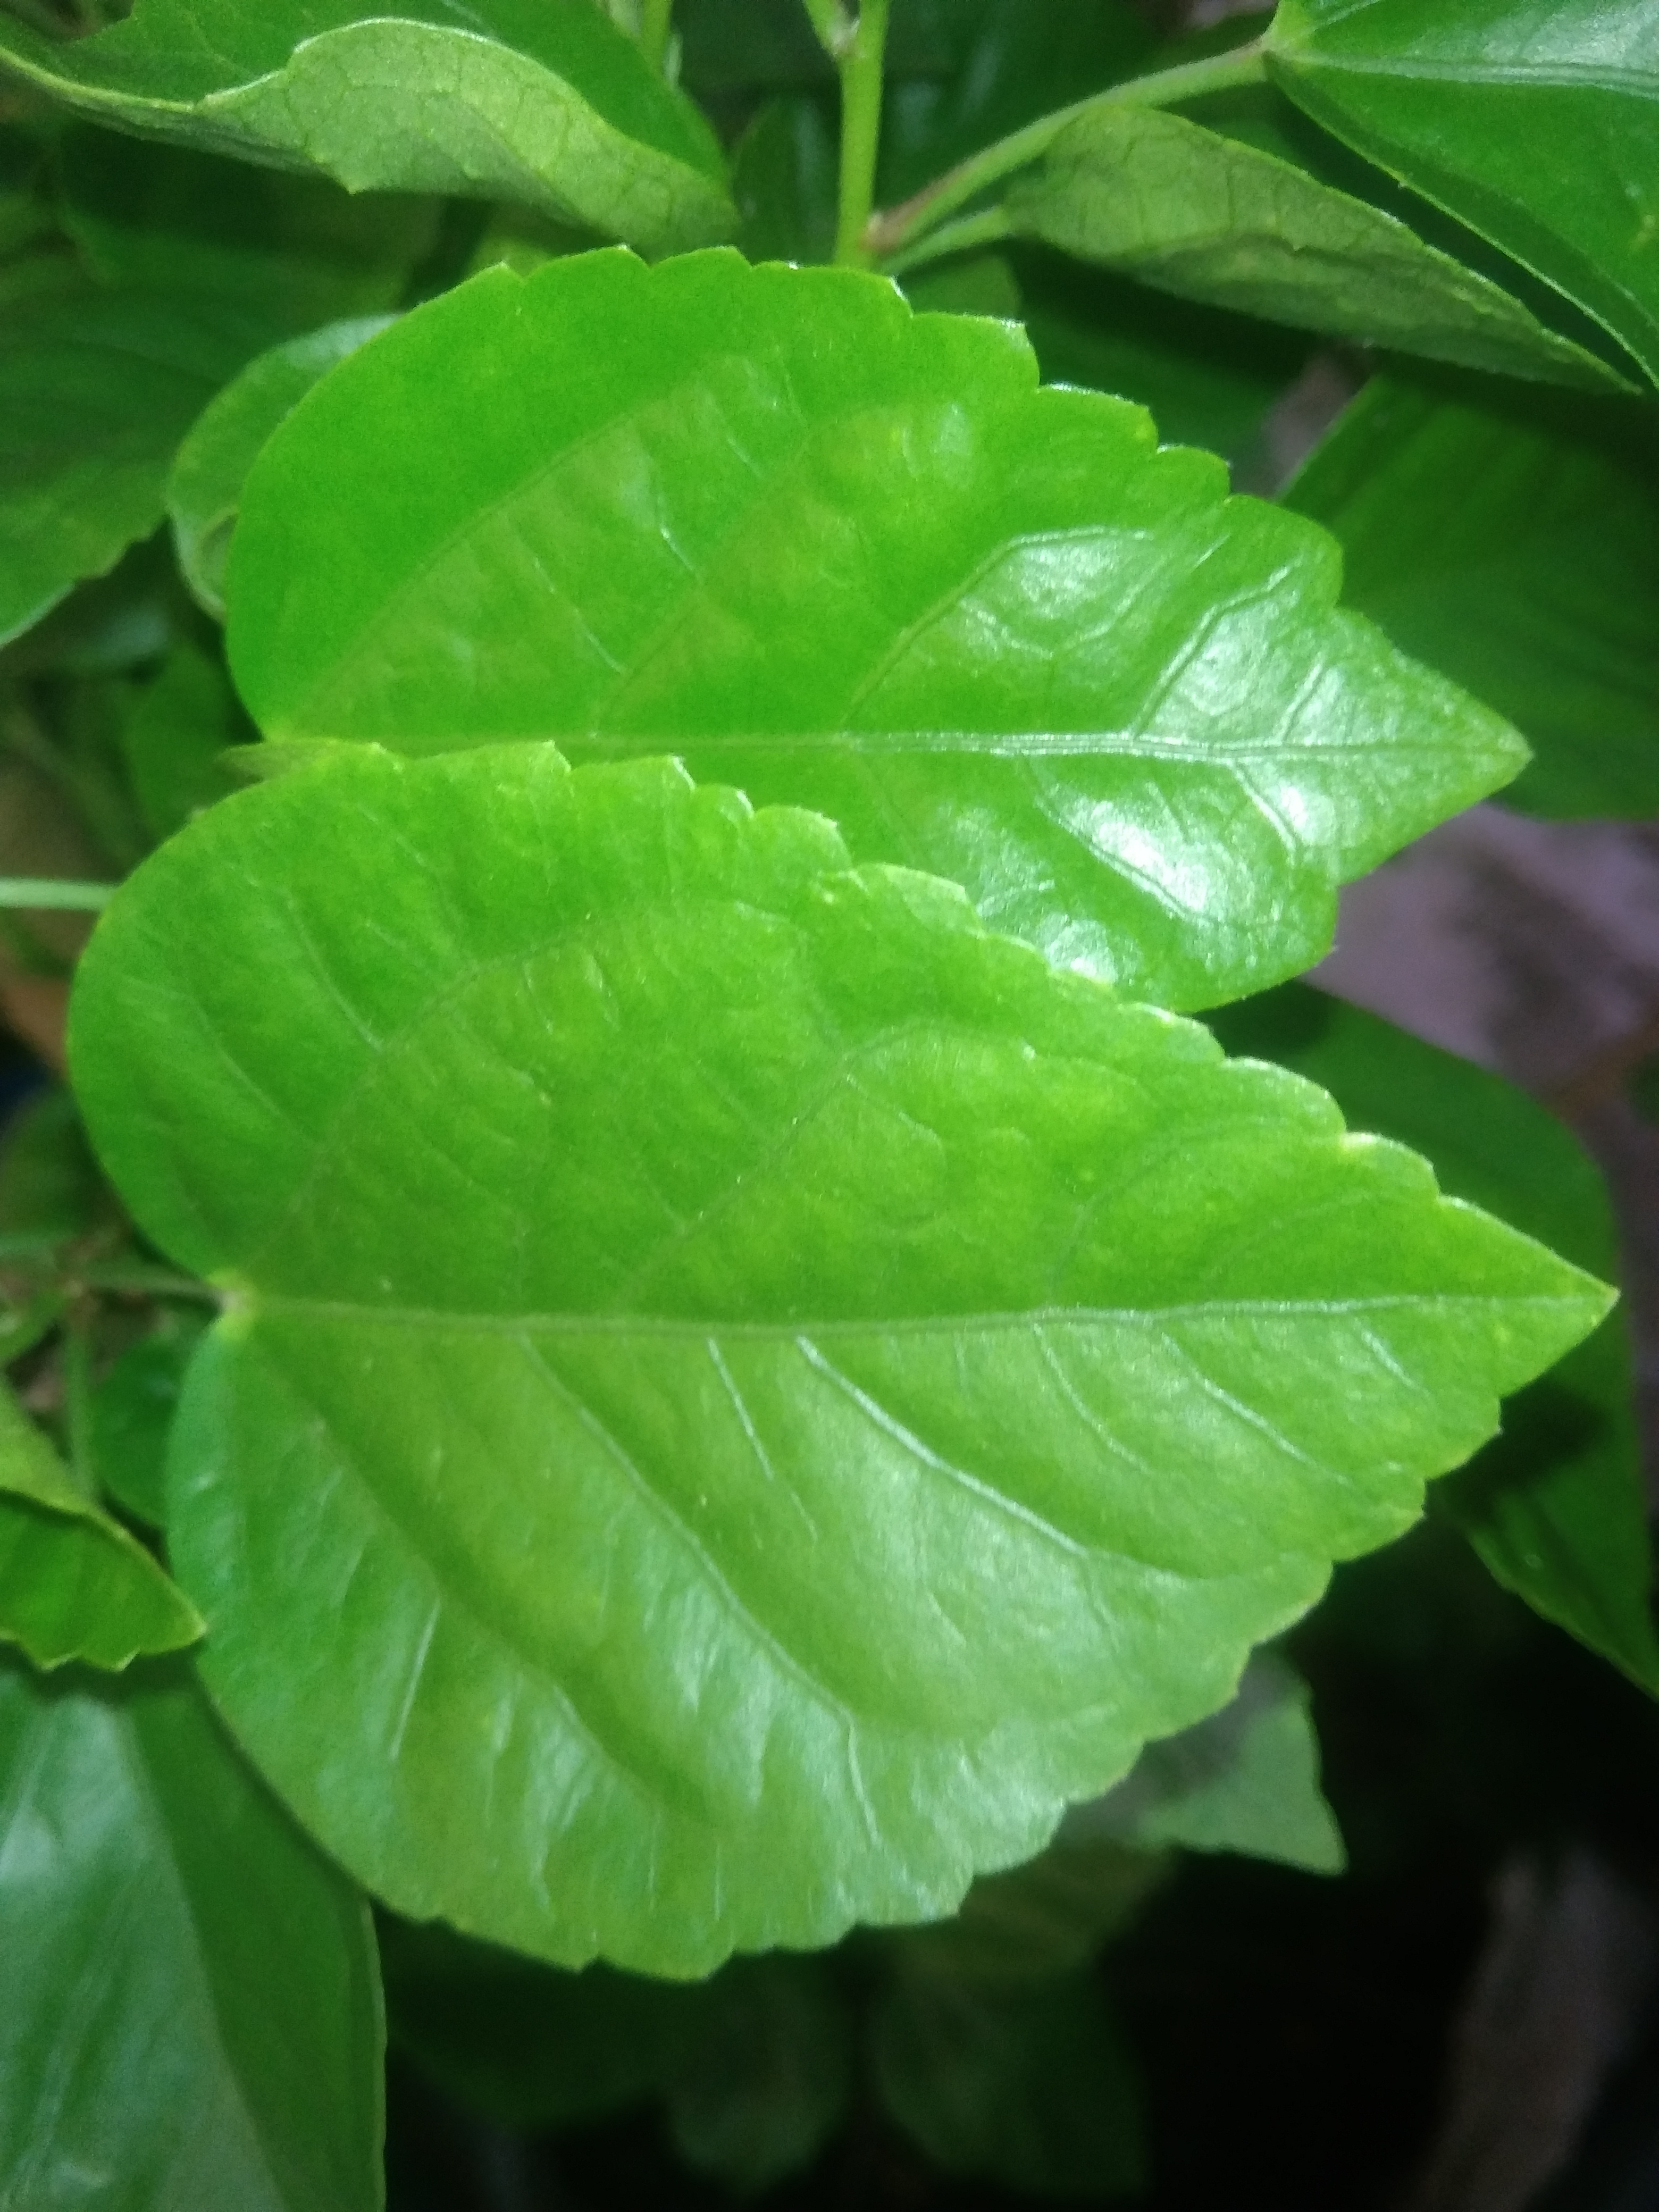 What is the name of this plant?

hibiscus
